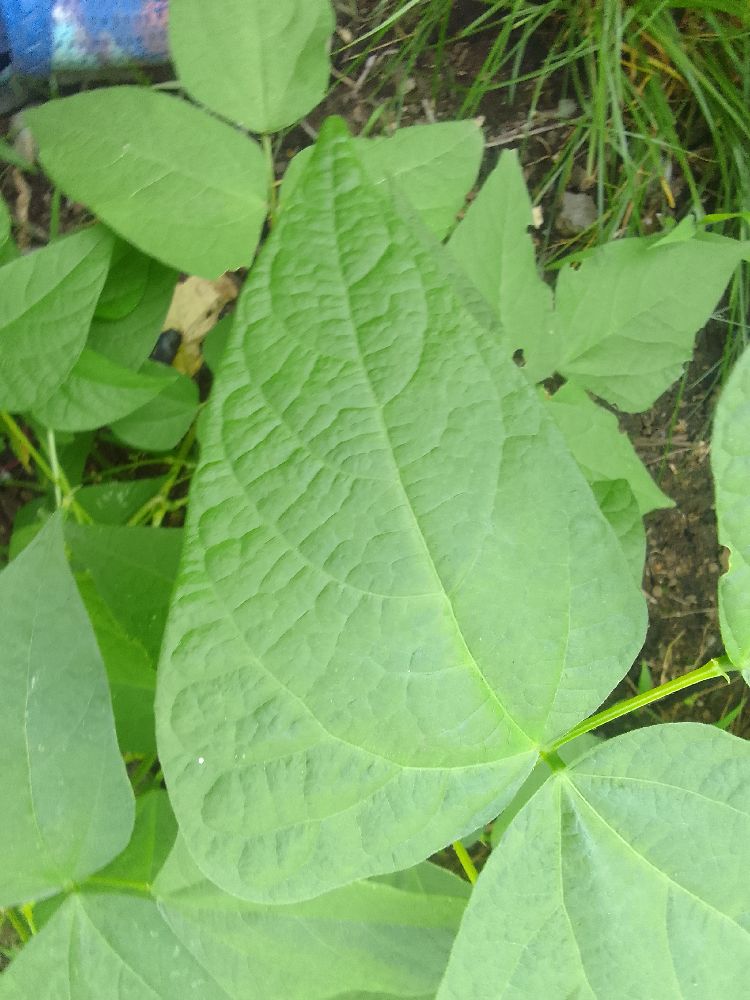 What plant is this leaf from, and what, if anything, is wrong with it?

common bean, healthy
